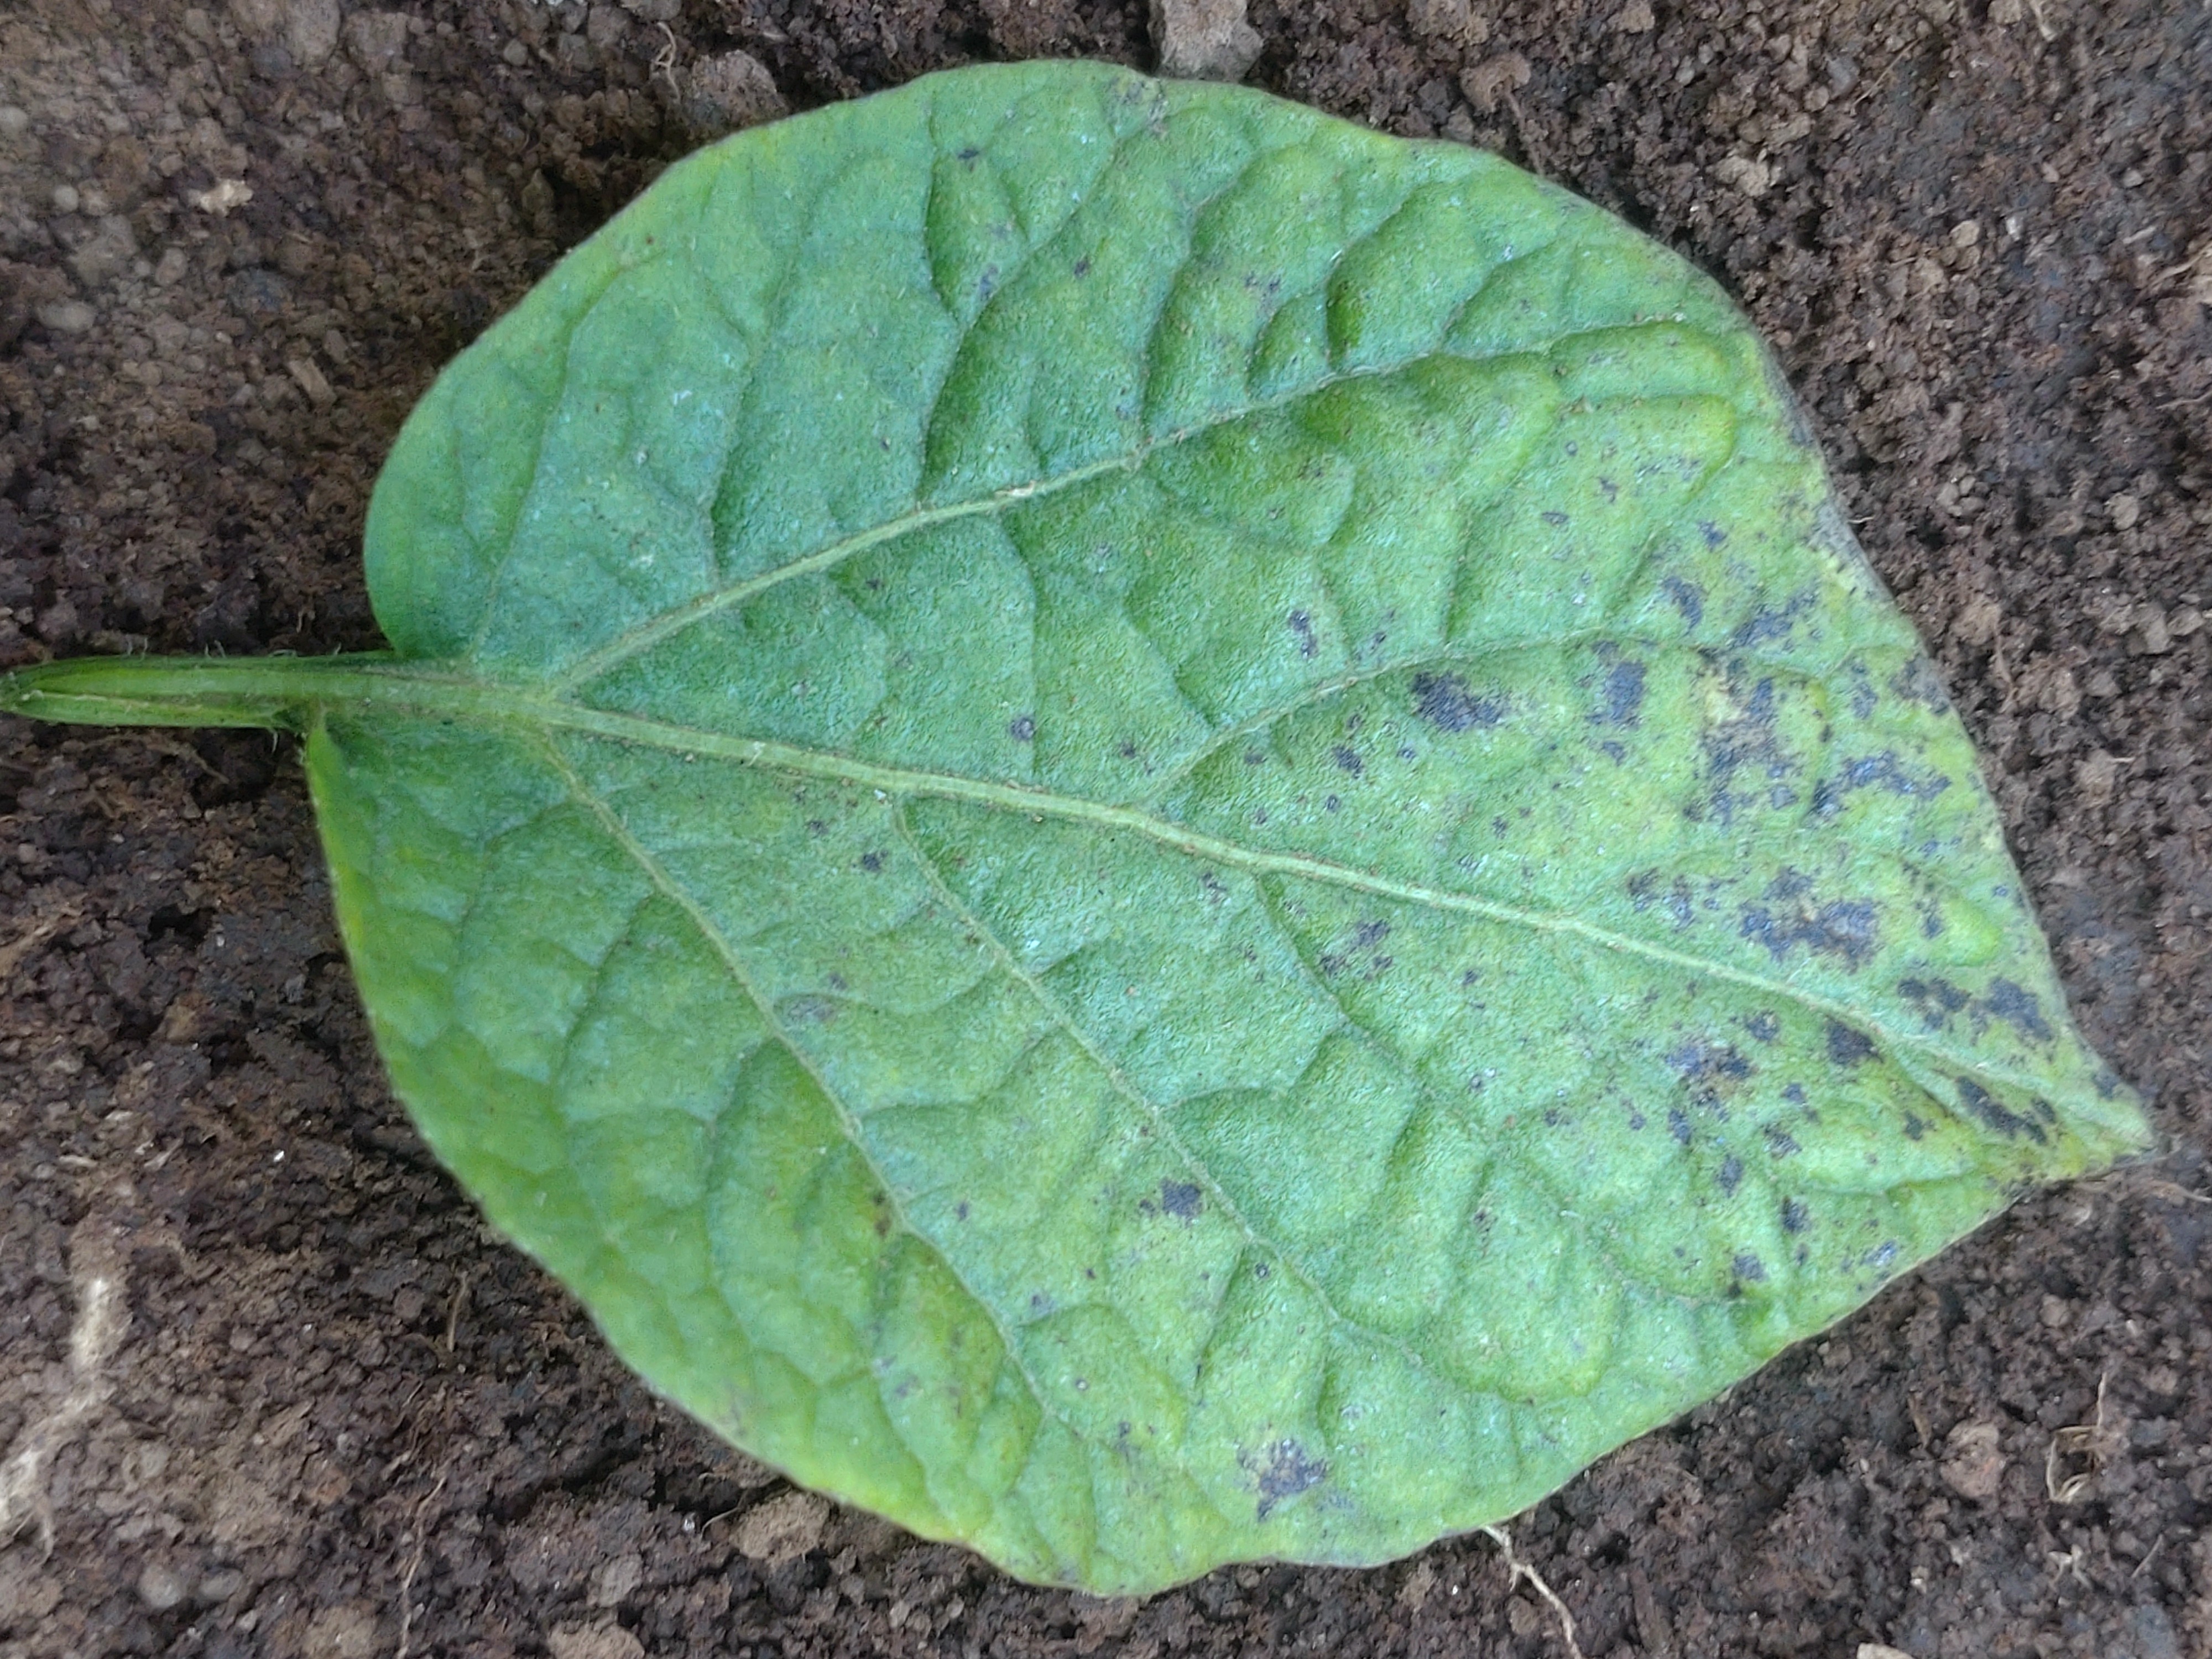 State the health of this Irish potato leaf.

late blight
